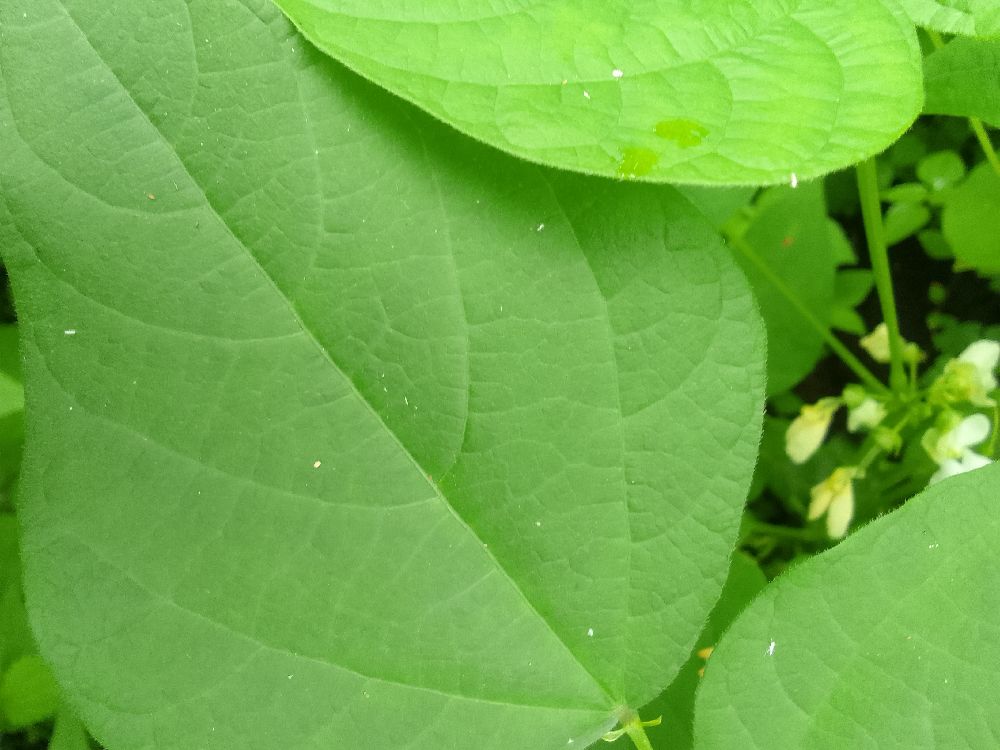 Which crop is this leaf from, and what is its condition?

common bean, healthy
